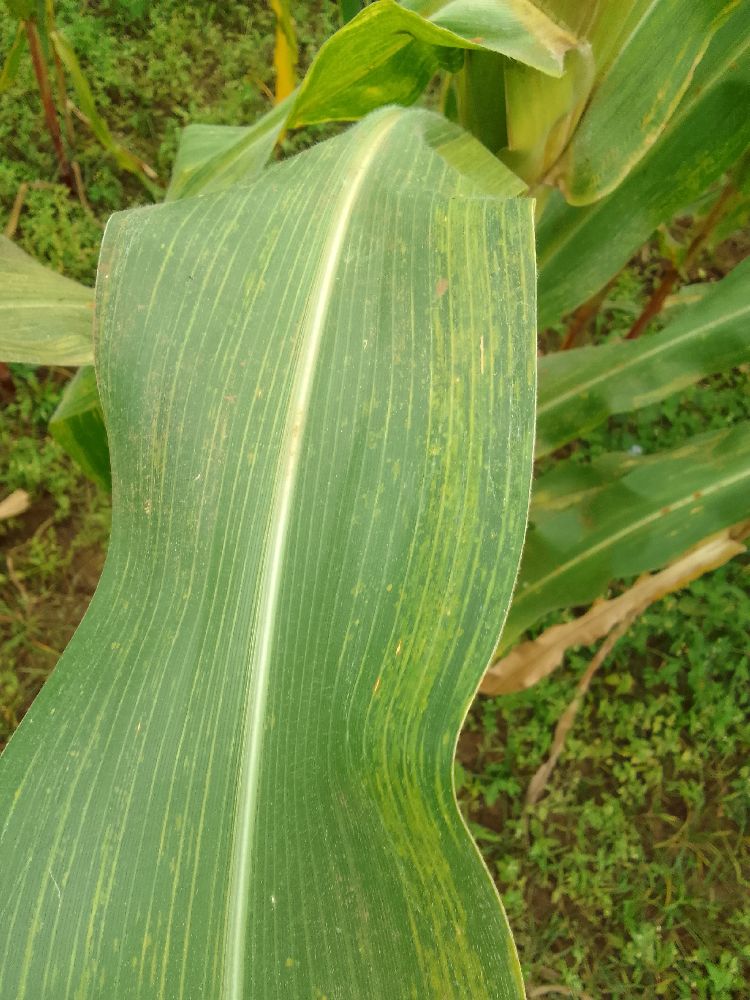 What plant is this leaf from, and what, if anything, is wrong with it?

maize, maize lethal necrosis
